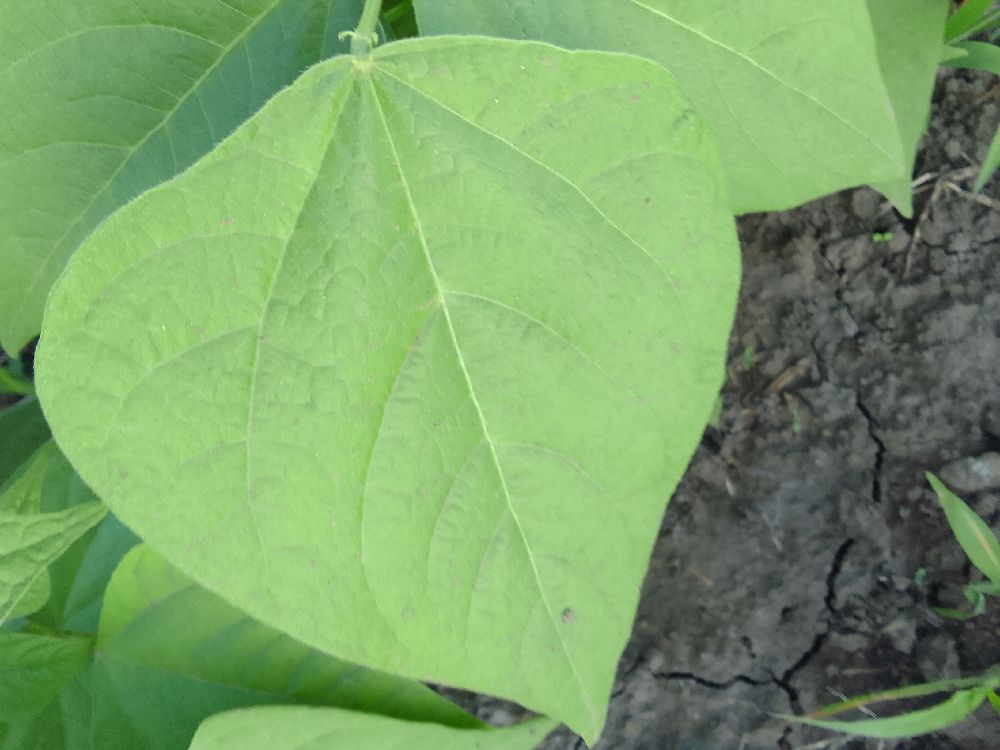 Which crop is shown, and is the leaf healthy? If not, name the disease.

common bean, healthy
